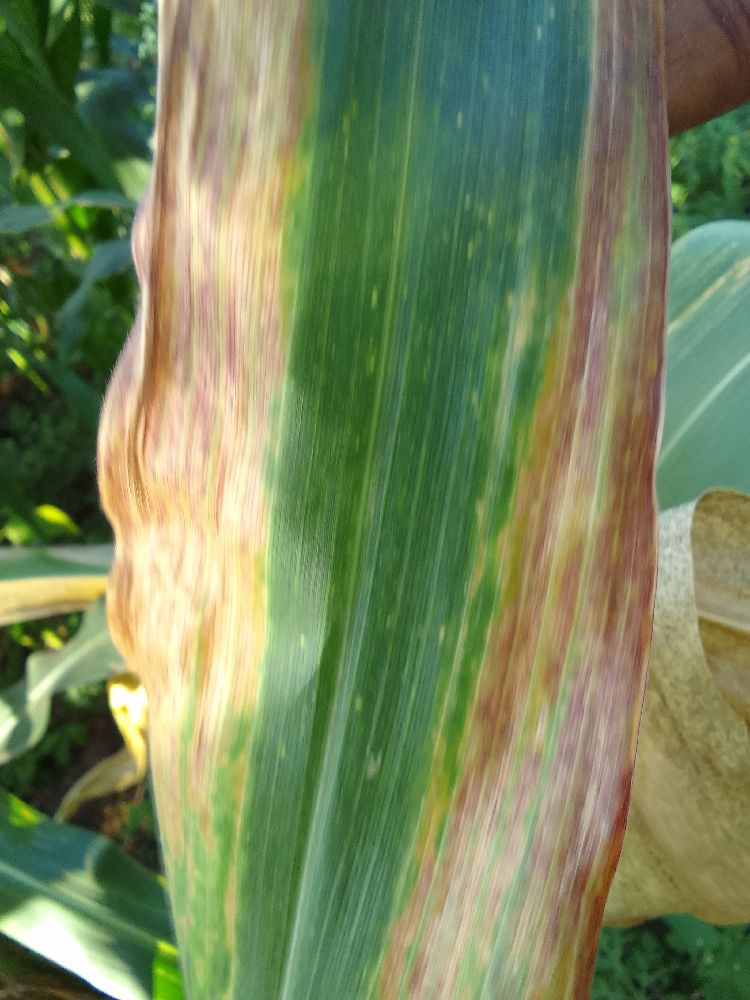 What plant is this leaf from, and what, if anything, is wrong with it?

maize, maize lethal necrosis
